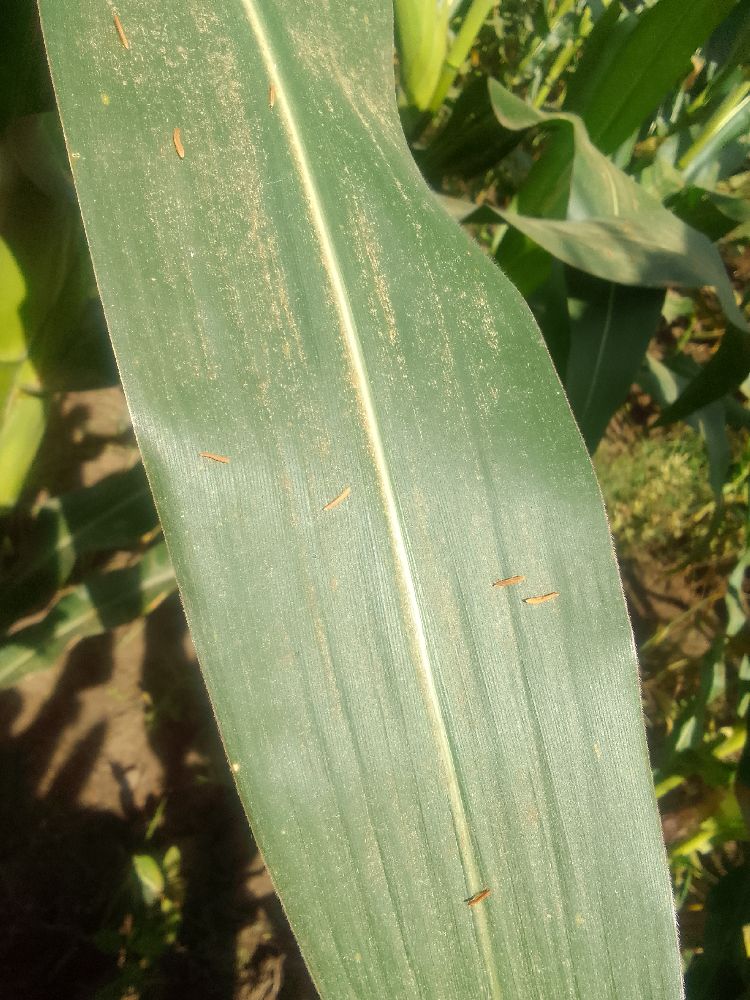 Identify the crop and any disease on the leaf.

maize, healthy
